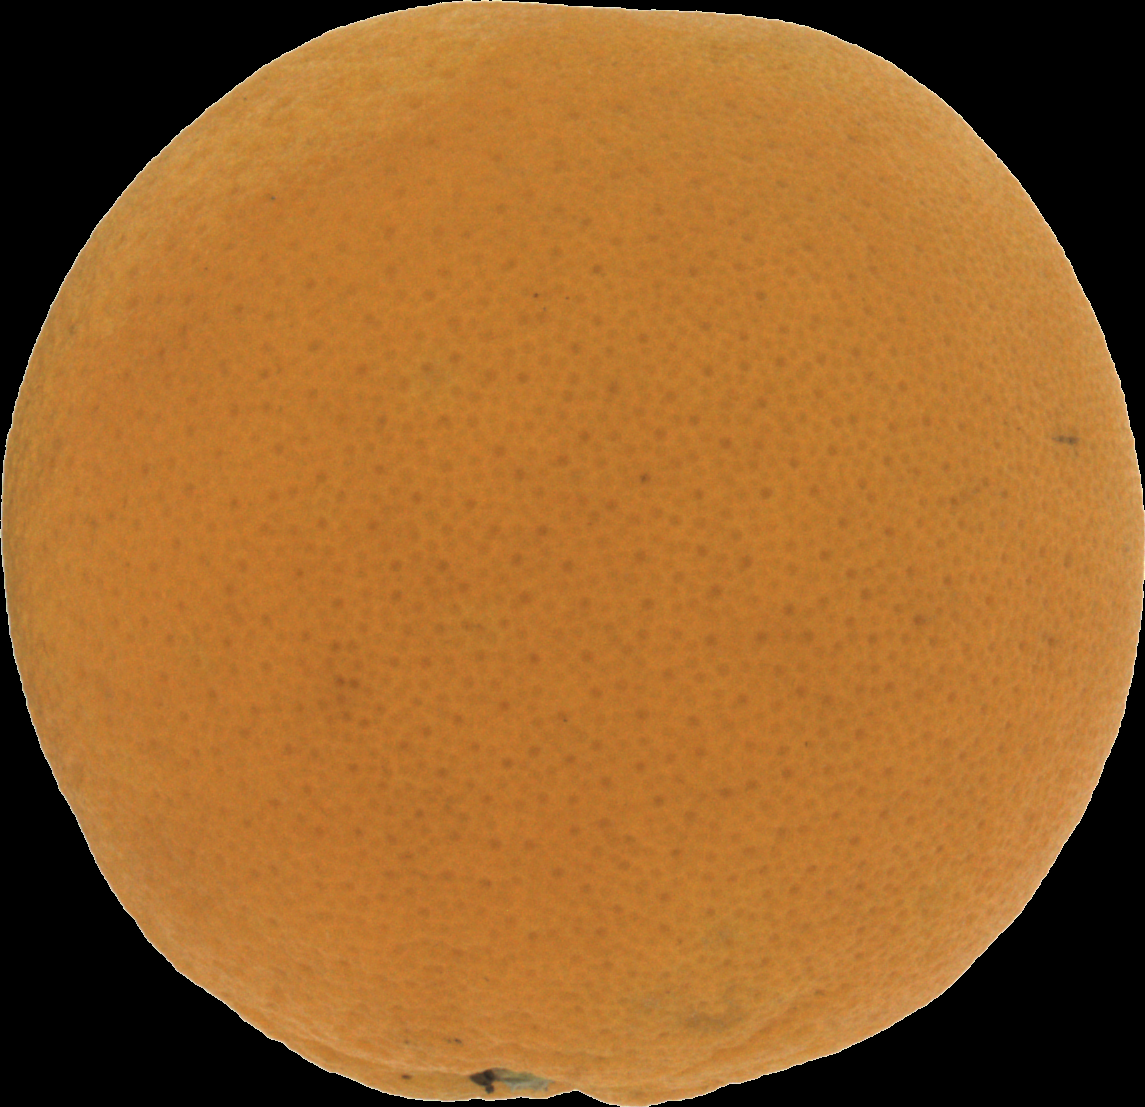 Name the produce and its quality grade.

orange, good
